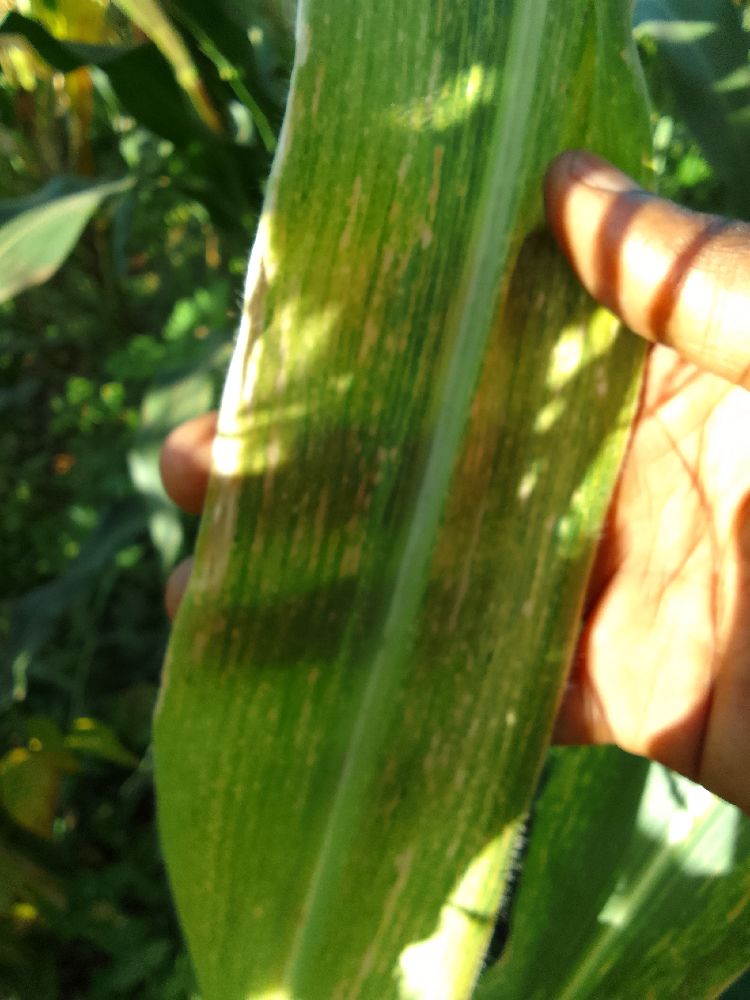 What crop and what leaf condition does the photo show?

maize, maize lethal necrosis
